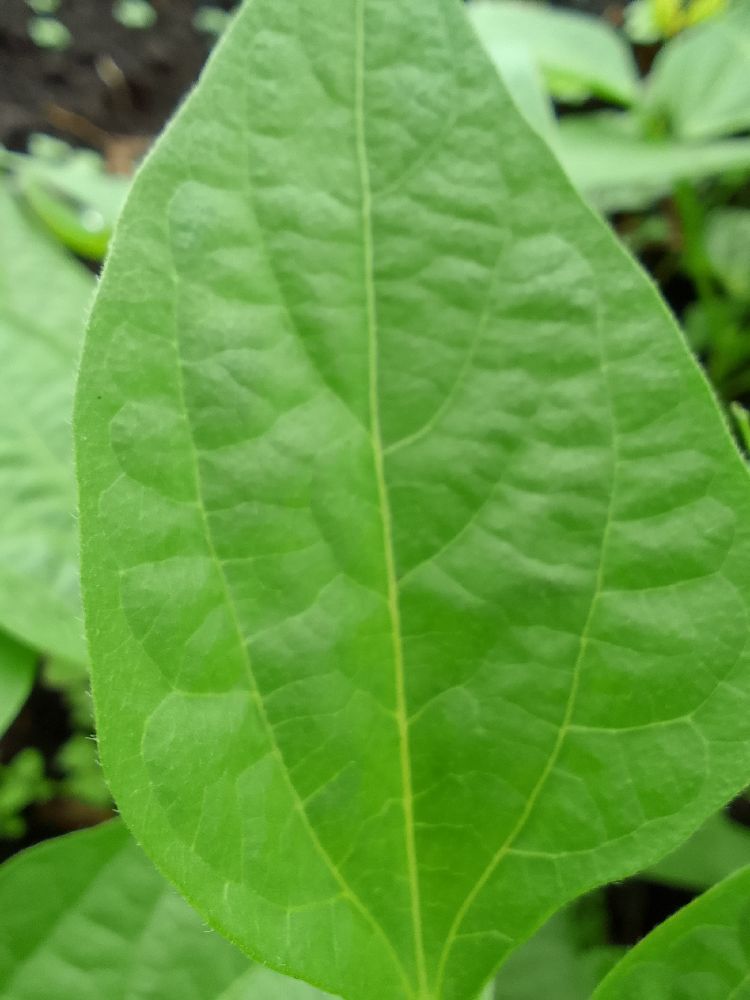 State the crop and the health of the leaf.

common bean, healthy
